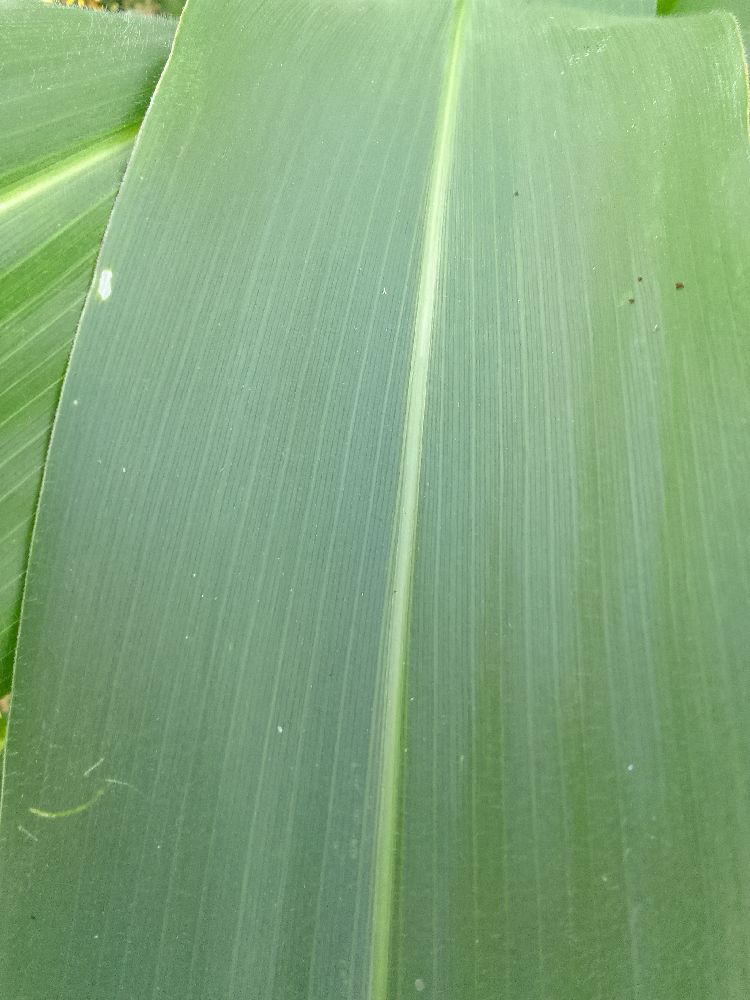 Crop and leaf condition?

maize, healthy
